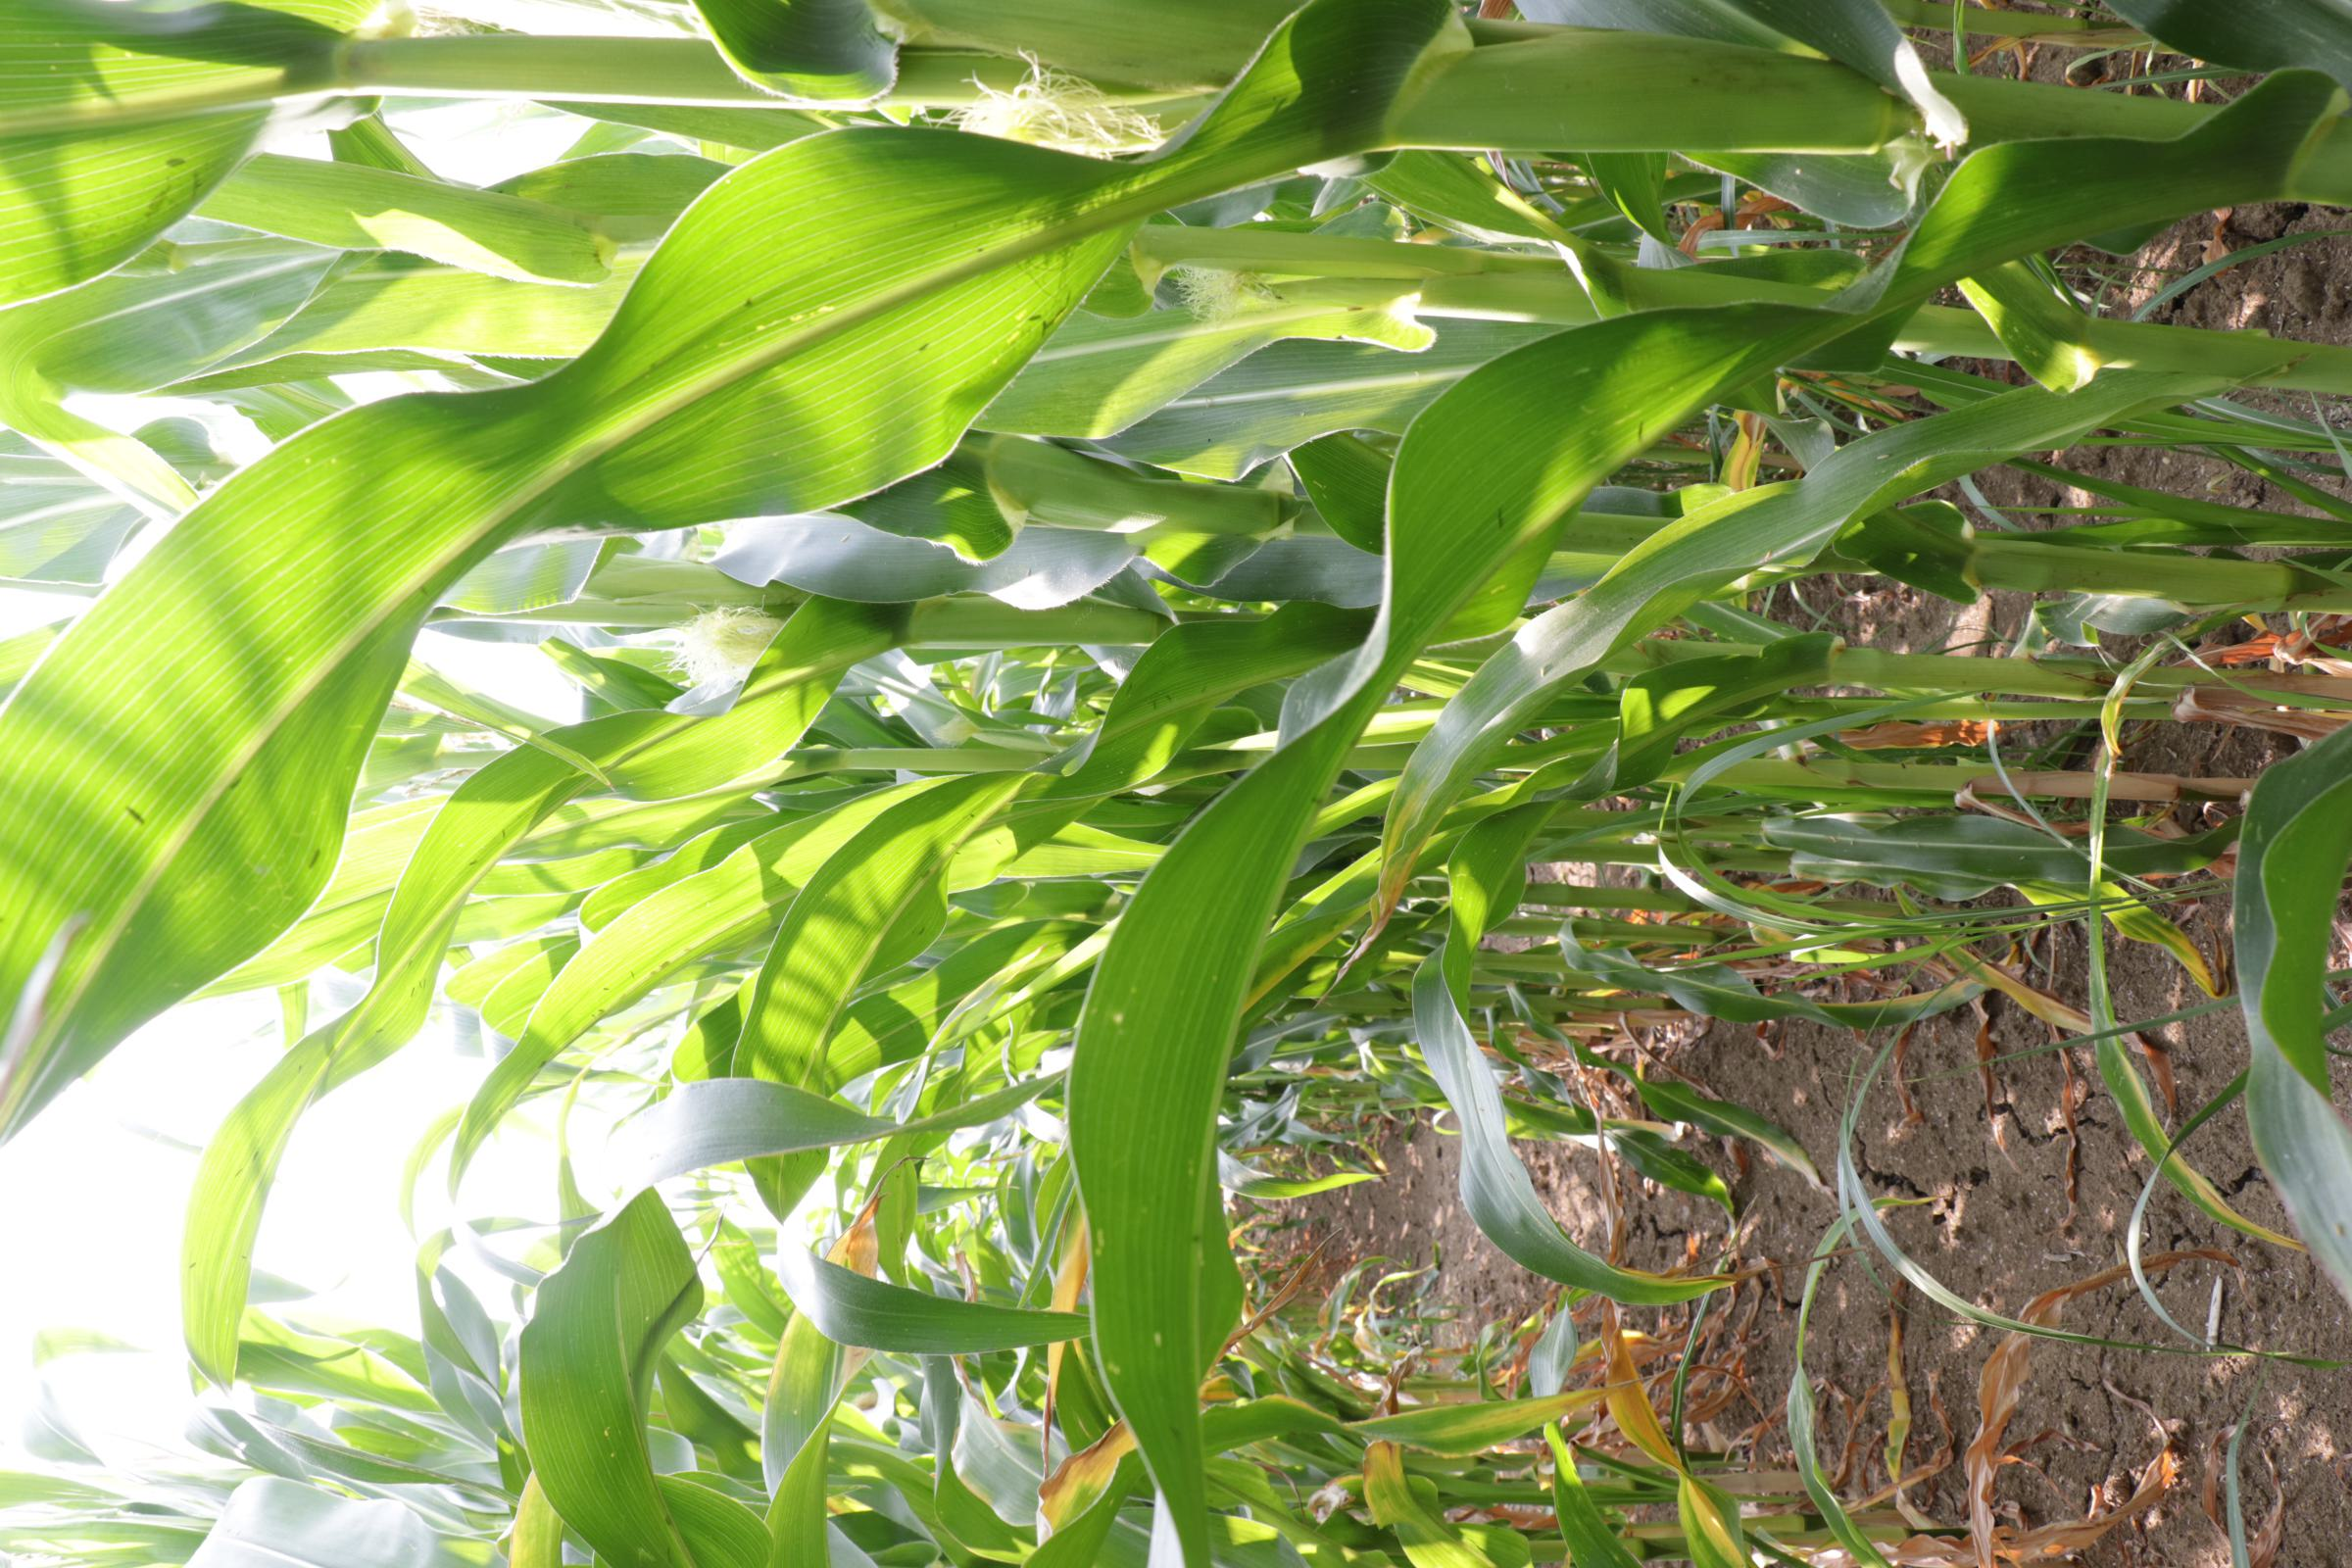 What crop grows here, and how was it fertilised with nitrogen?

maize, full nitrogen fertilisation
